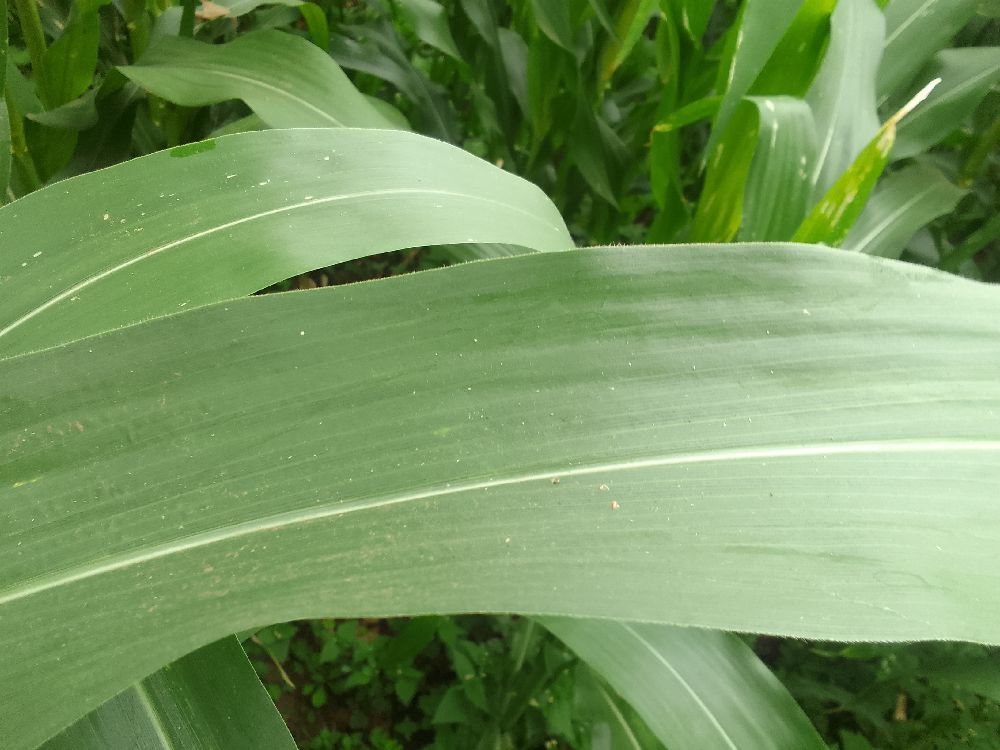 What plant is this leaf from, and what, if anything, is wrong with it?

maize, healthy
